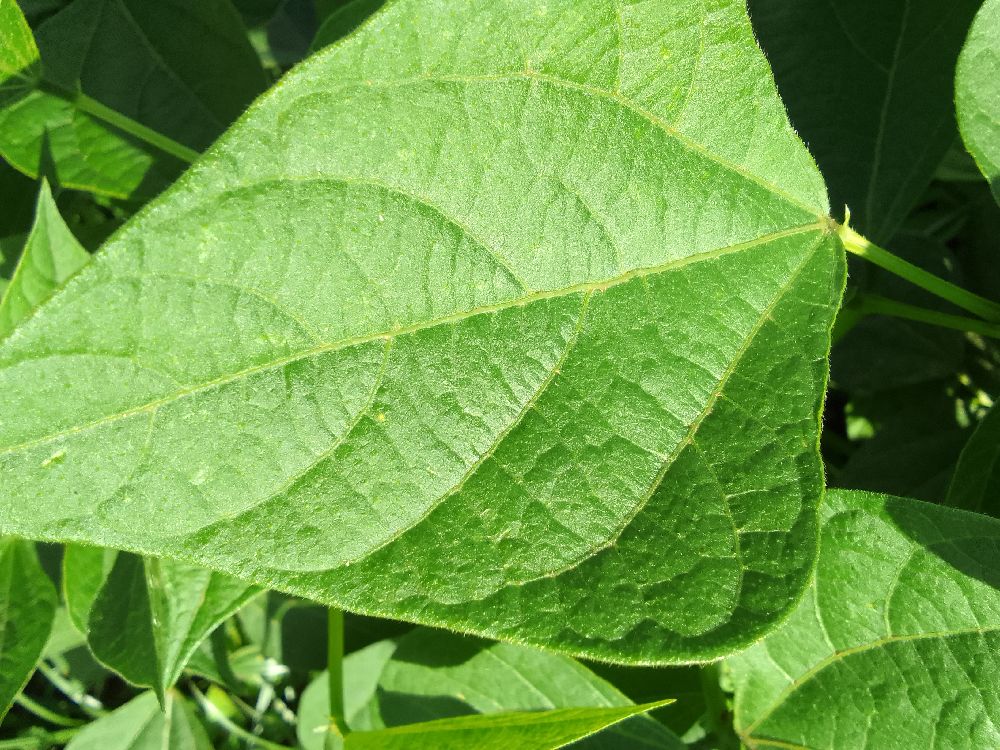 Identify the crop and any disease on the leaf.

common bean, healthy
